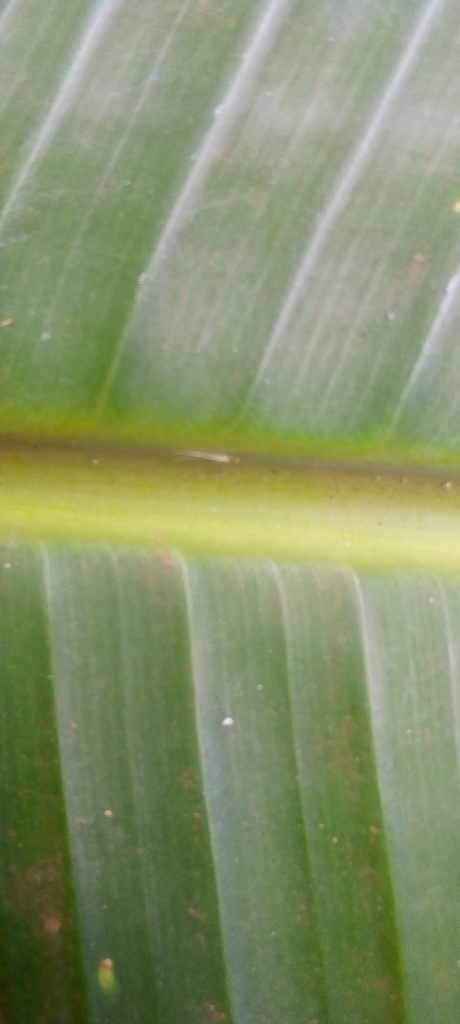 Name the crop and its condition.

banana, healthy
